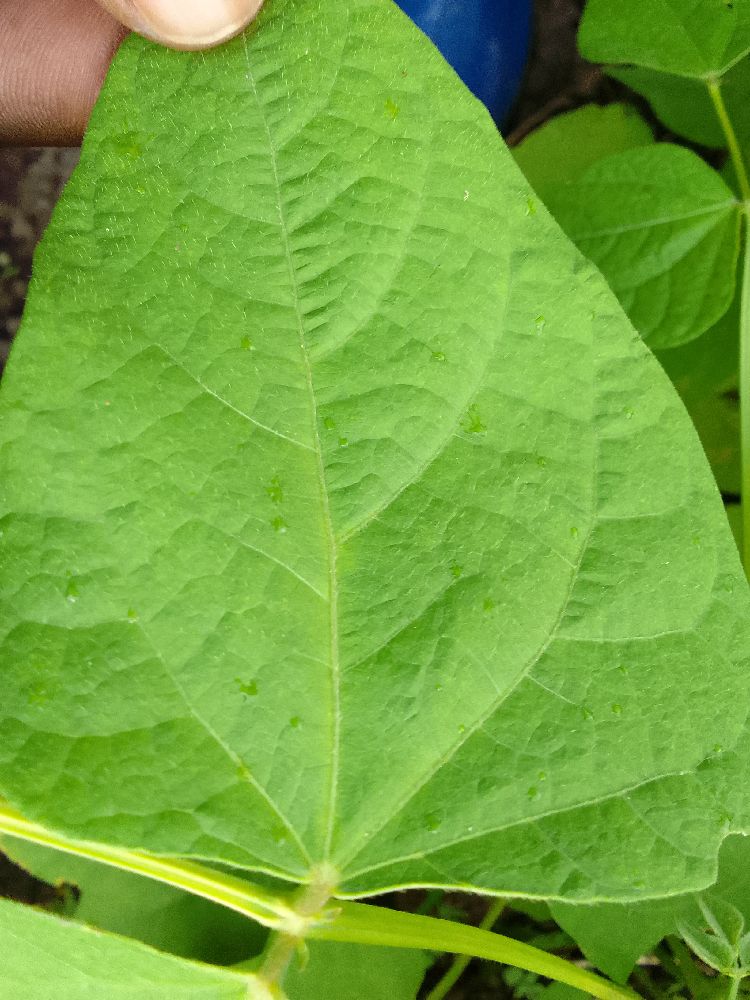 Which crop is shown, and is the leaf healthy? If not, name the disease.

common bean, healthy
